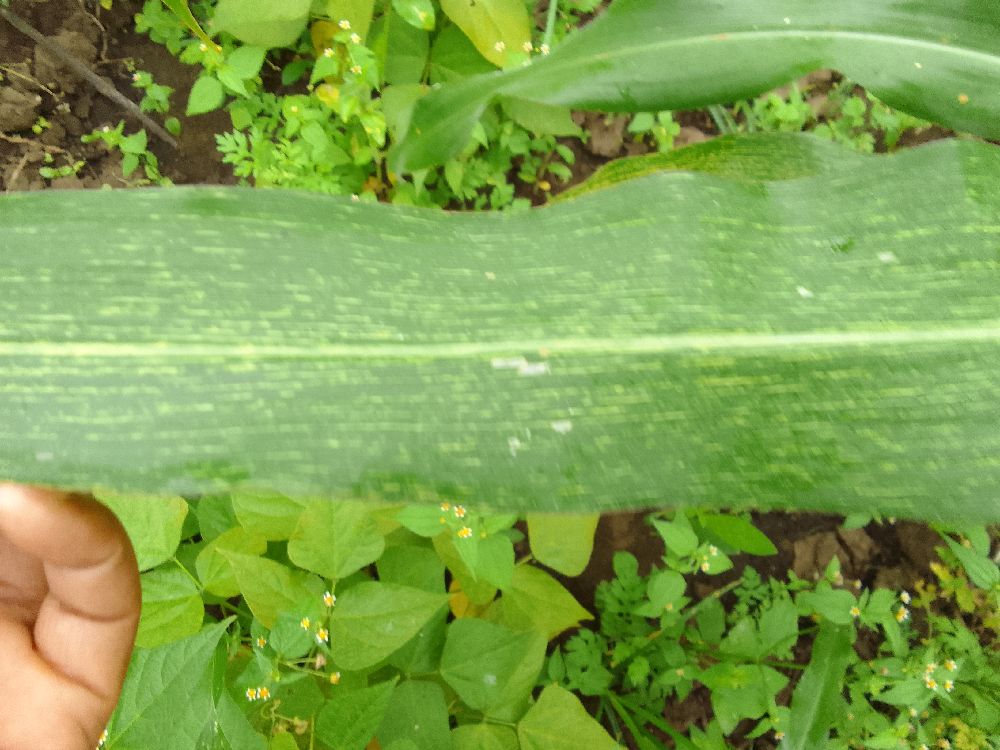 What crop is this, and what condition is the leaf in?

maize, maize streak virus
